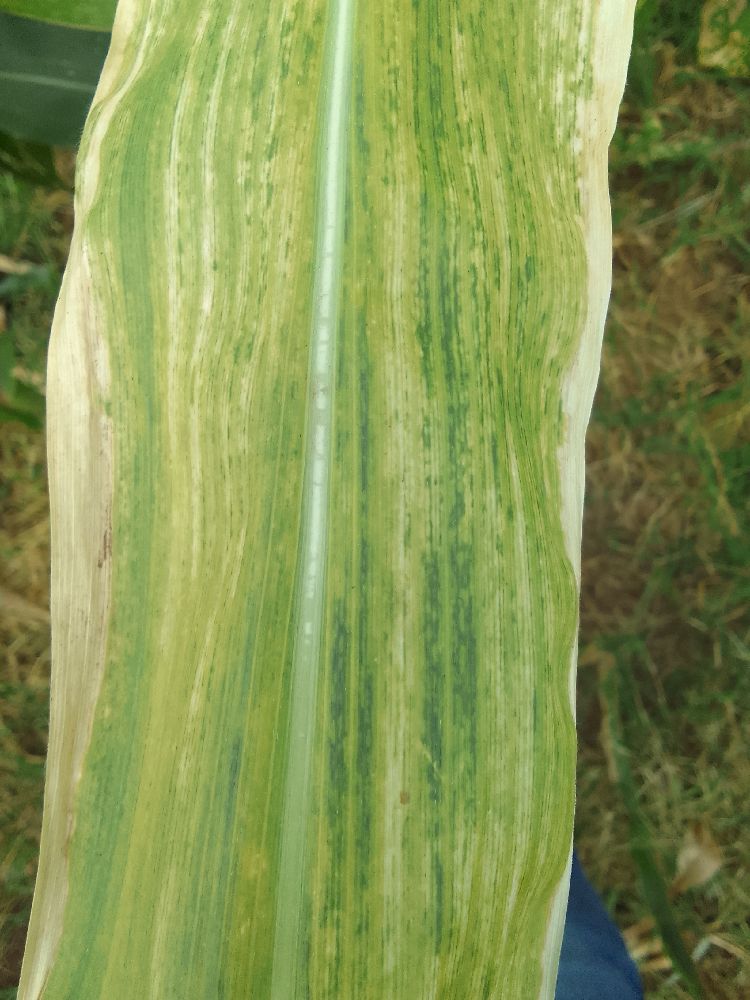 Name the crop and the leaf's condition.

maize, maize lethal necrosis
